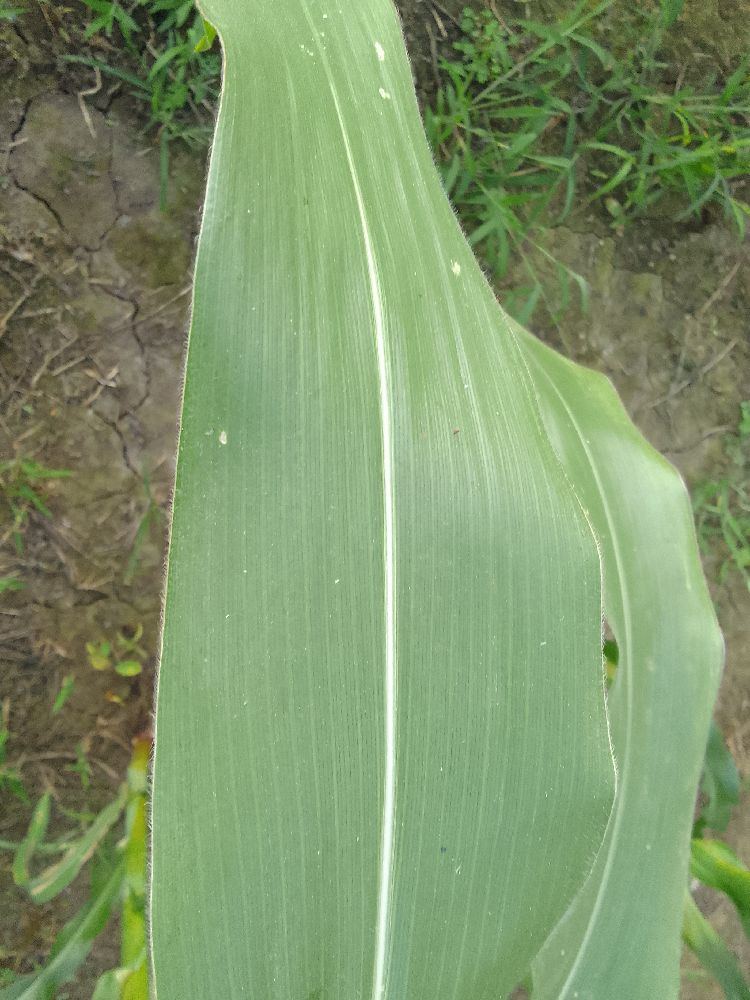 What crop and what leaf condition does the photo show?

maize, healthy
